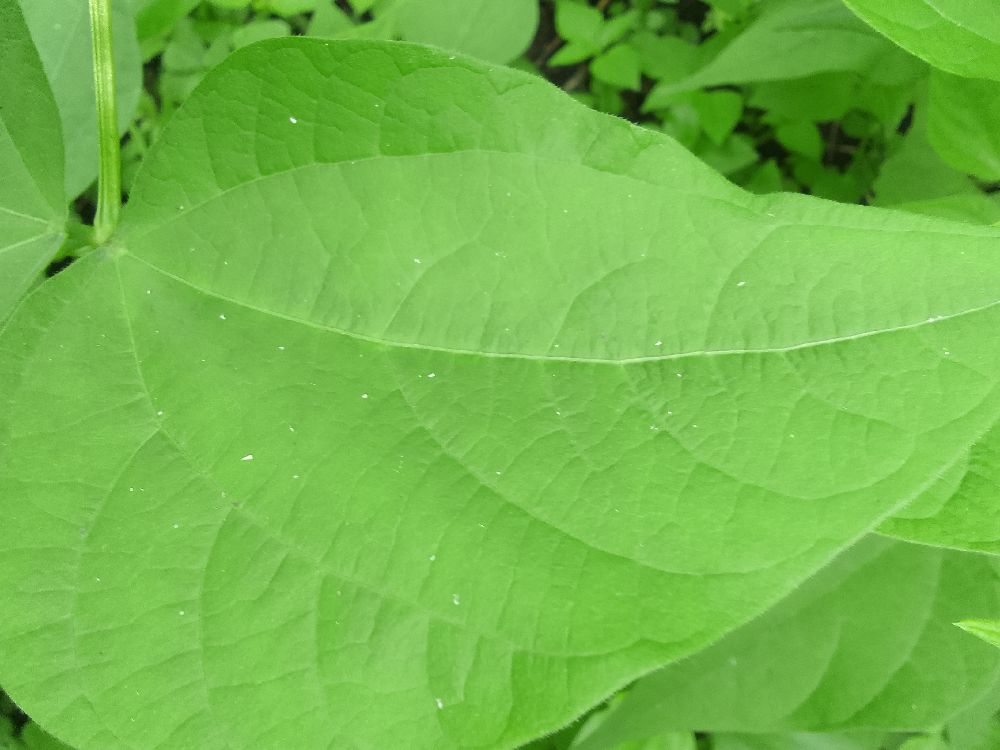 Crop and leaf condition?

common bean, healthy
